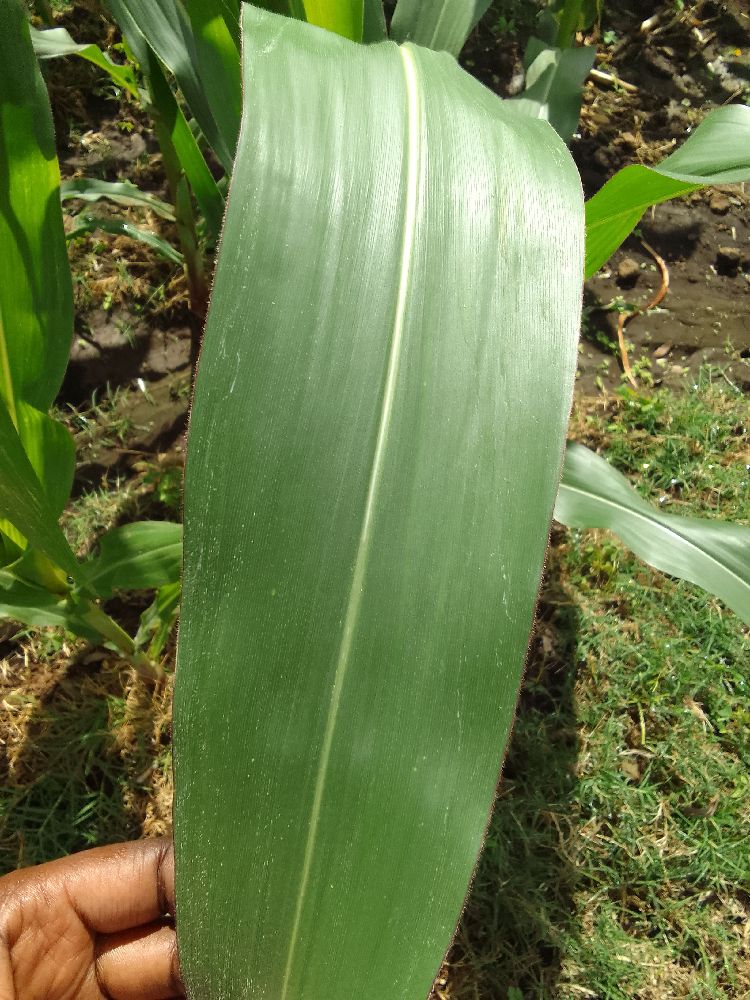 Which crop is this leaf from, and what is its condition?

maize, healthy
